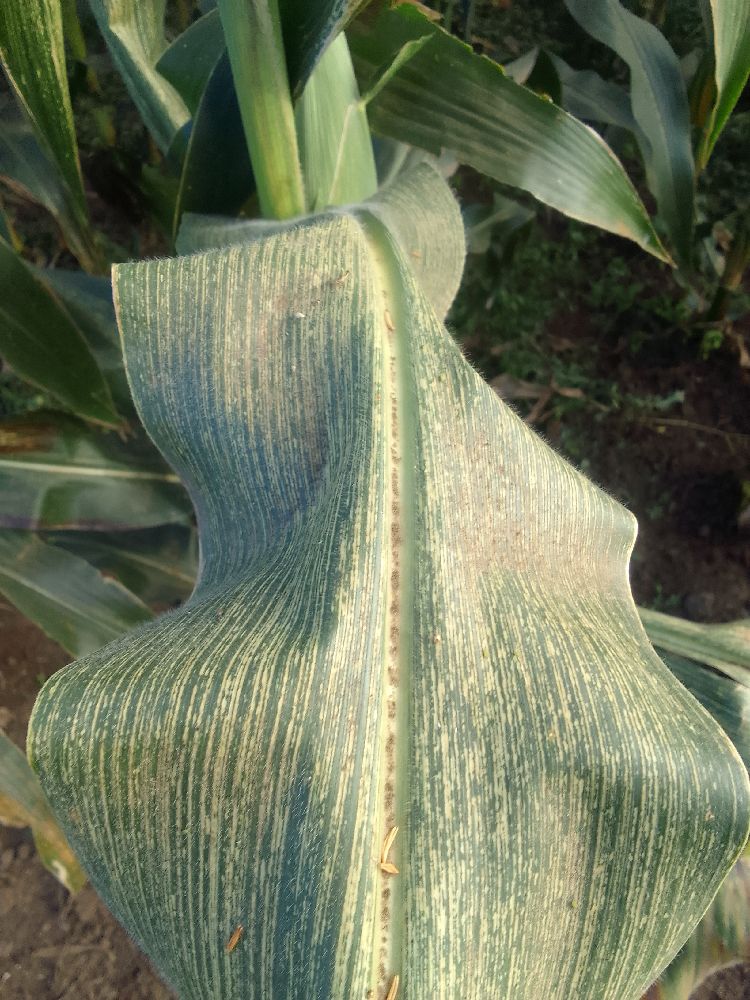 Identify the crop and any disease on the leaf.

maize, maize streak virus
